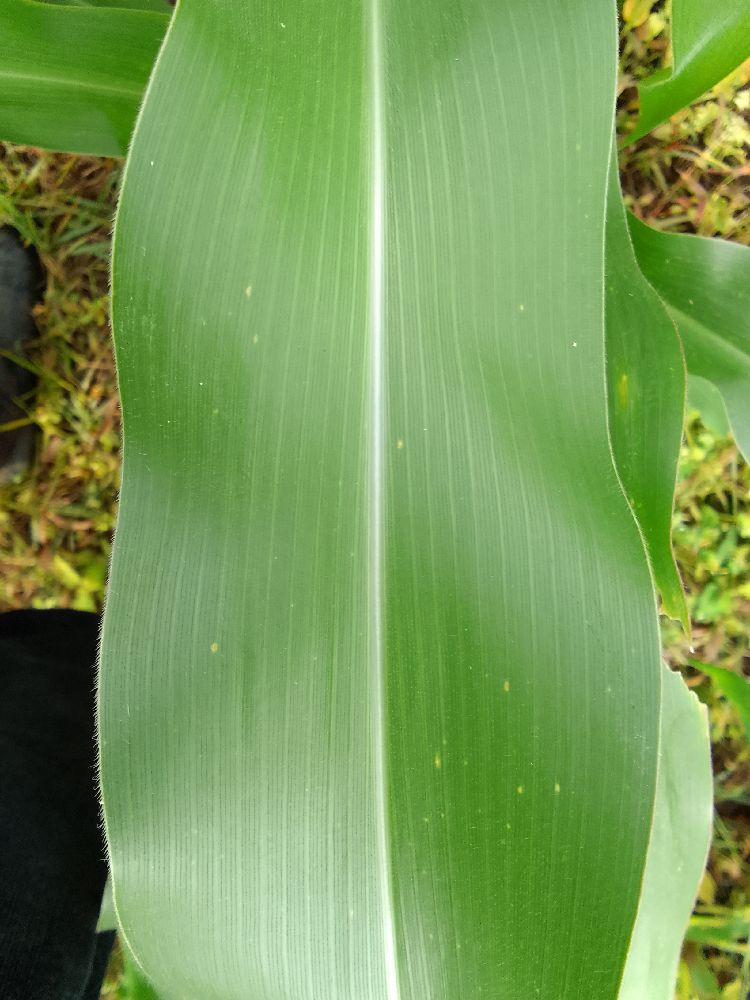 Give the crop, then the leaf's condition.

maize, healthy
